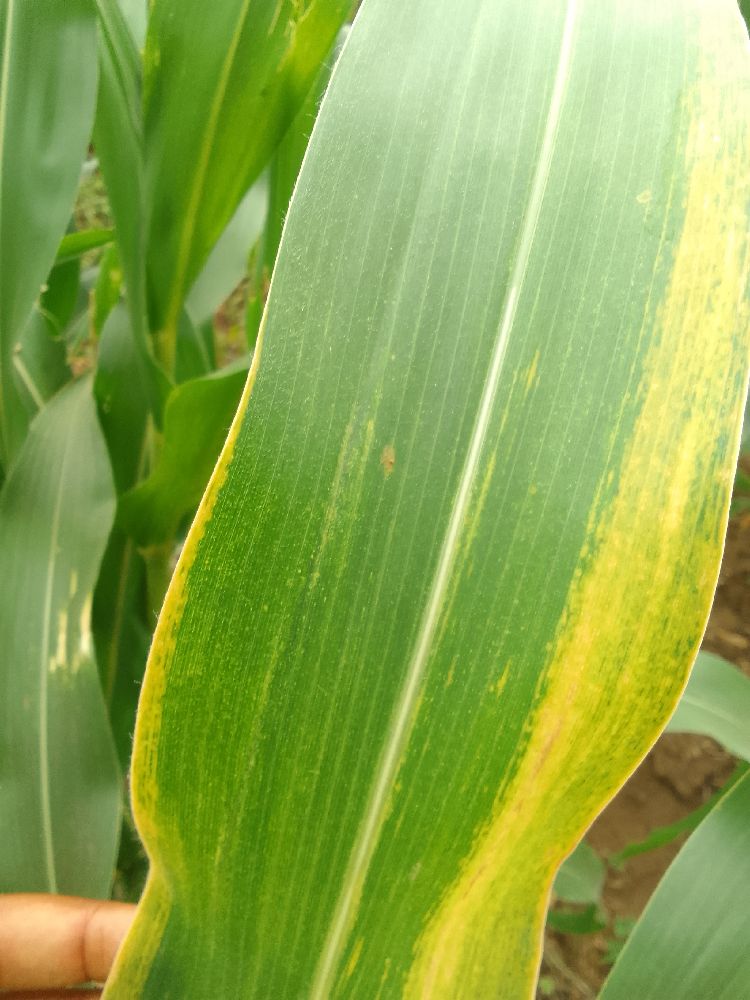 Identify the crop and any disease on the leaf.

maize, maize lethal necrosis
